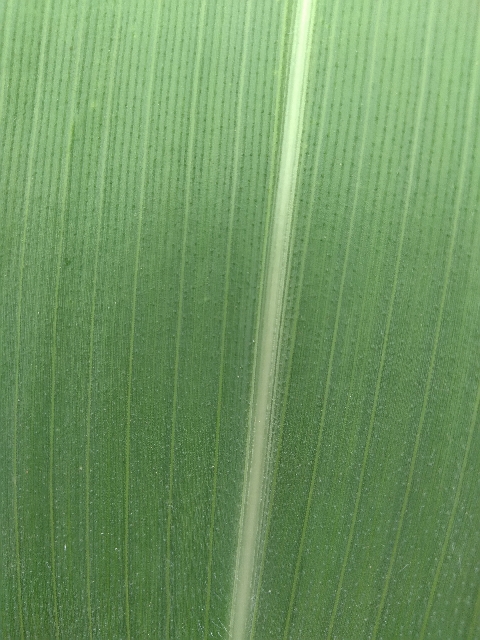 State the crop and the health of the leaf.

maize, healthy
